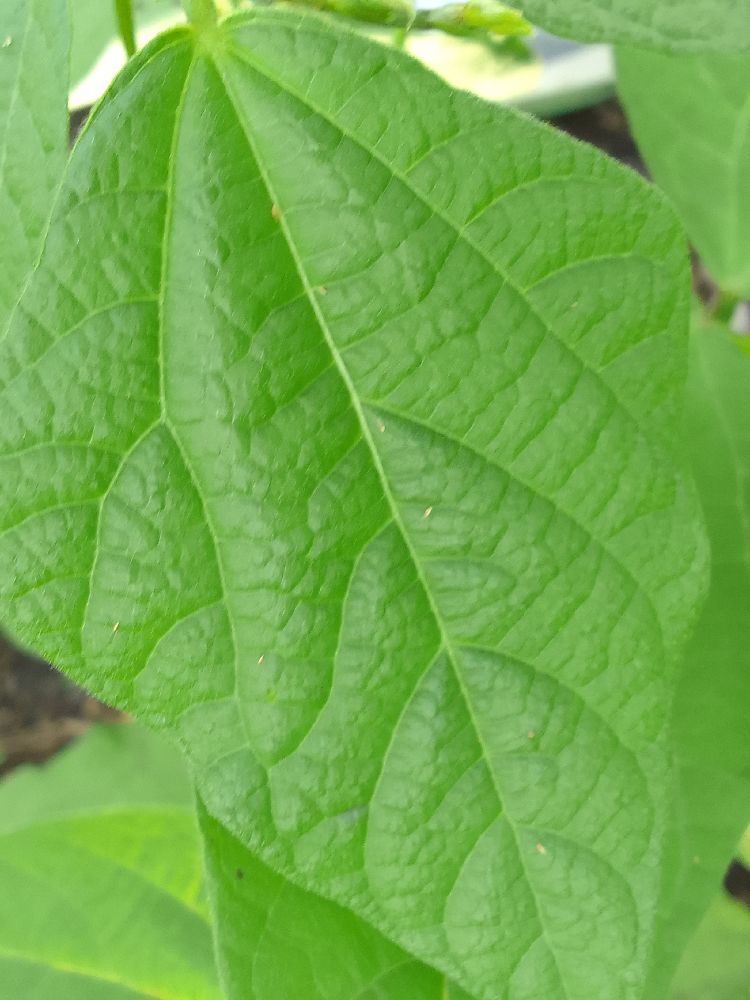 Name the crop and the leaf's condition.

common bean, healthy
